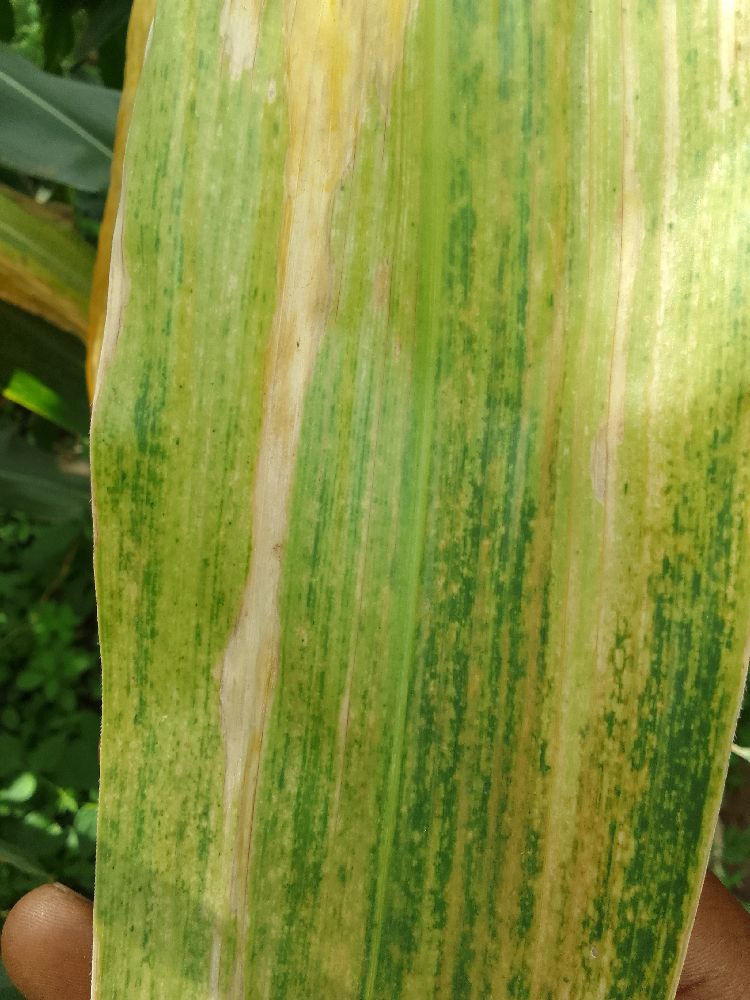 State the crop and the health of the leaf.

maize, maize lethal necrosis
